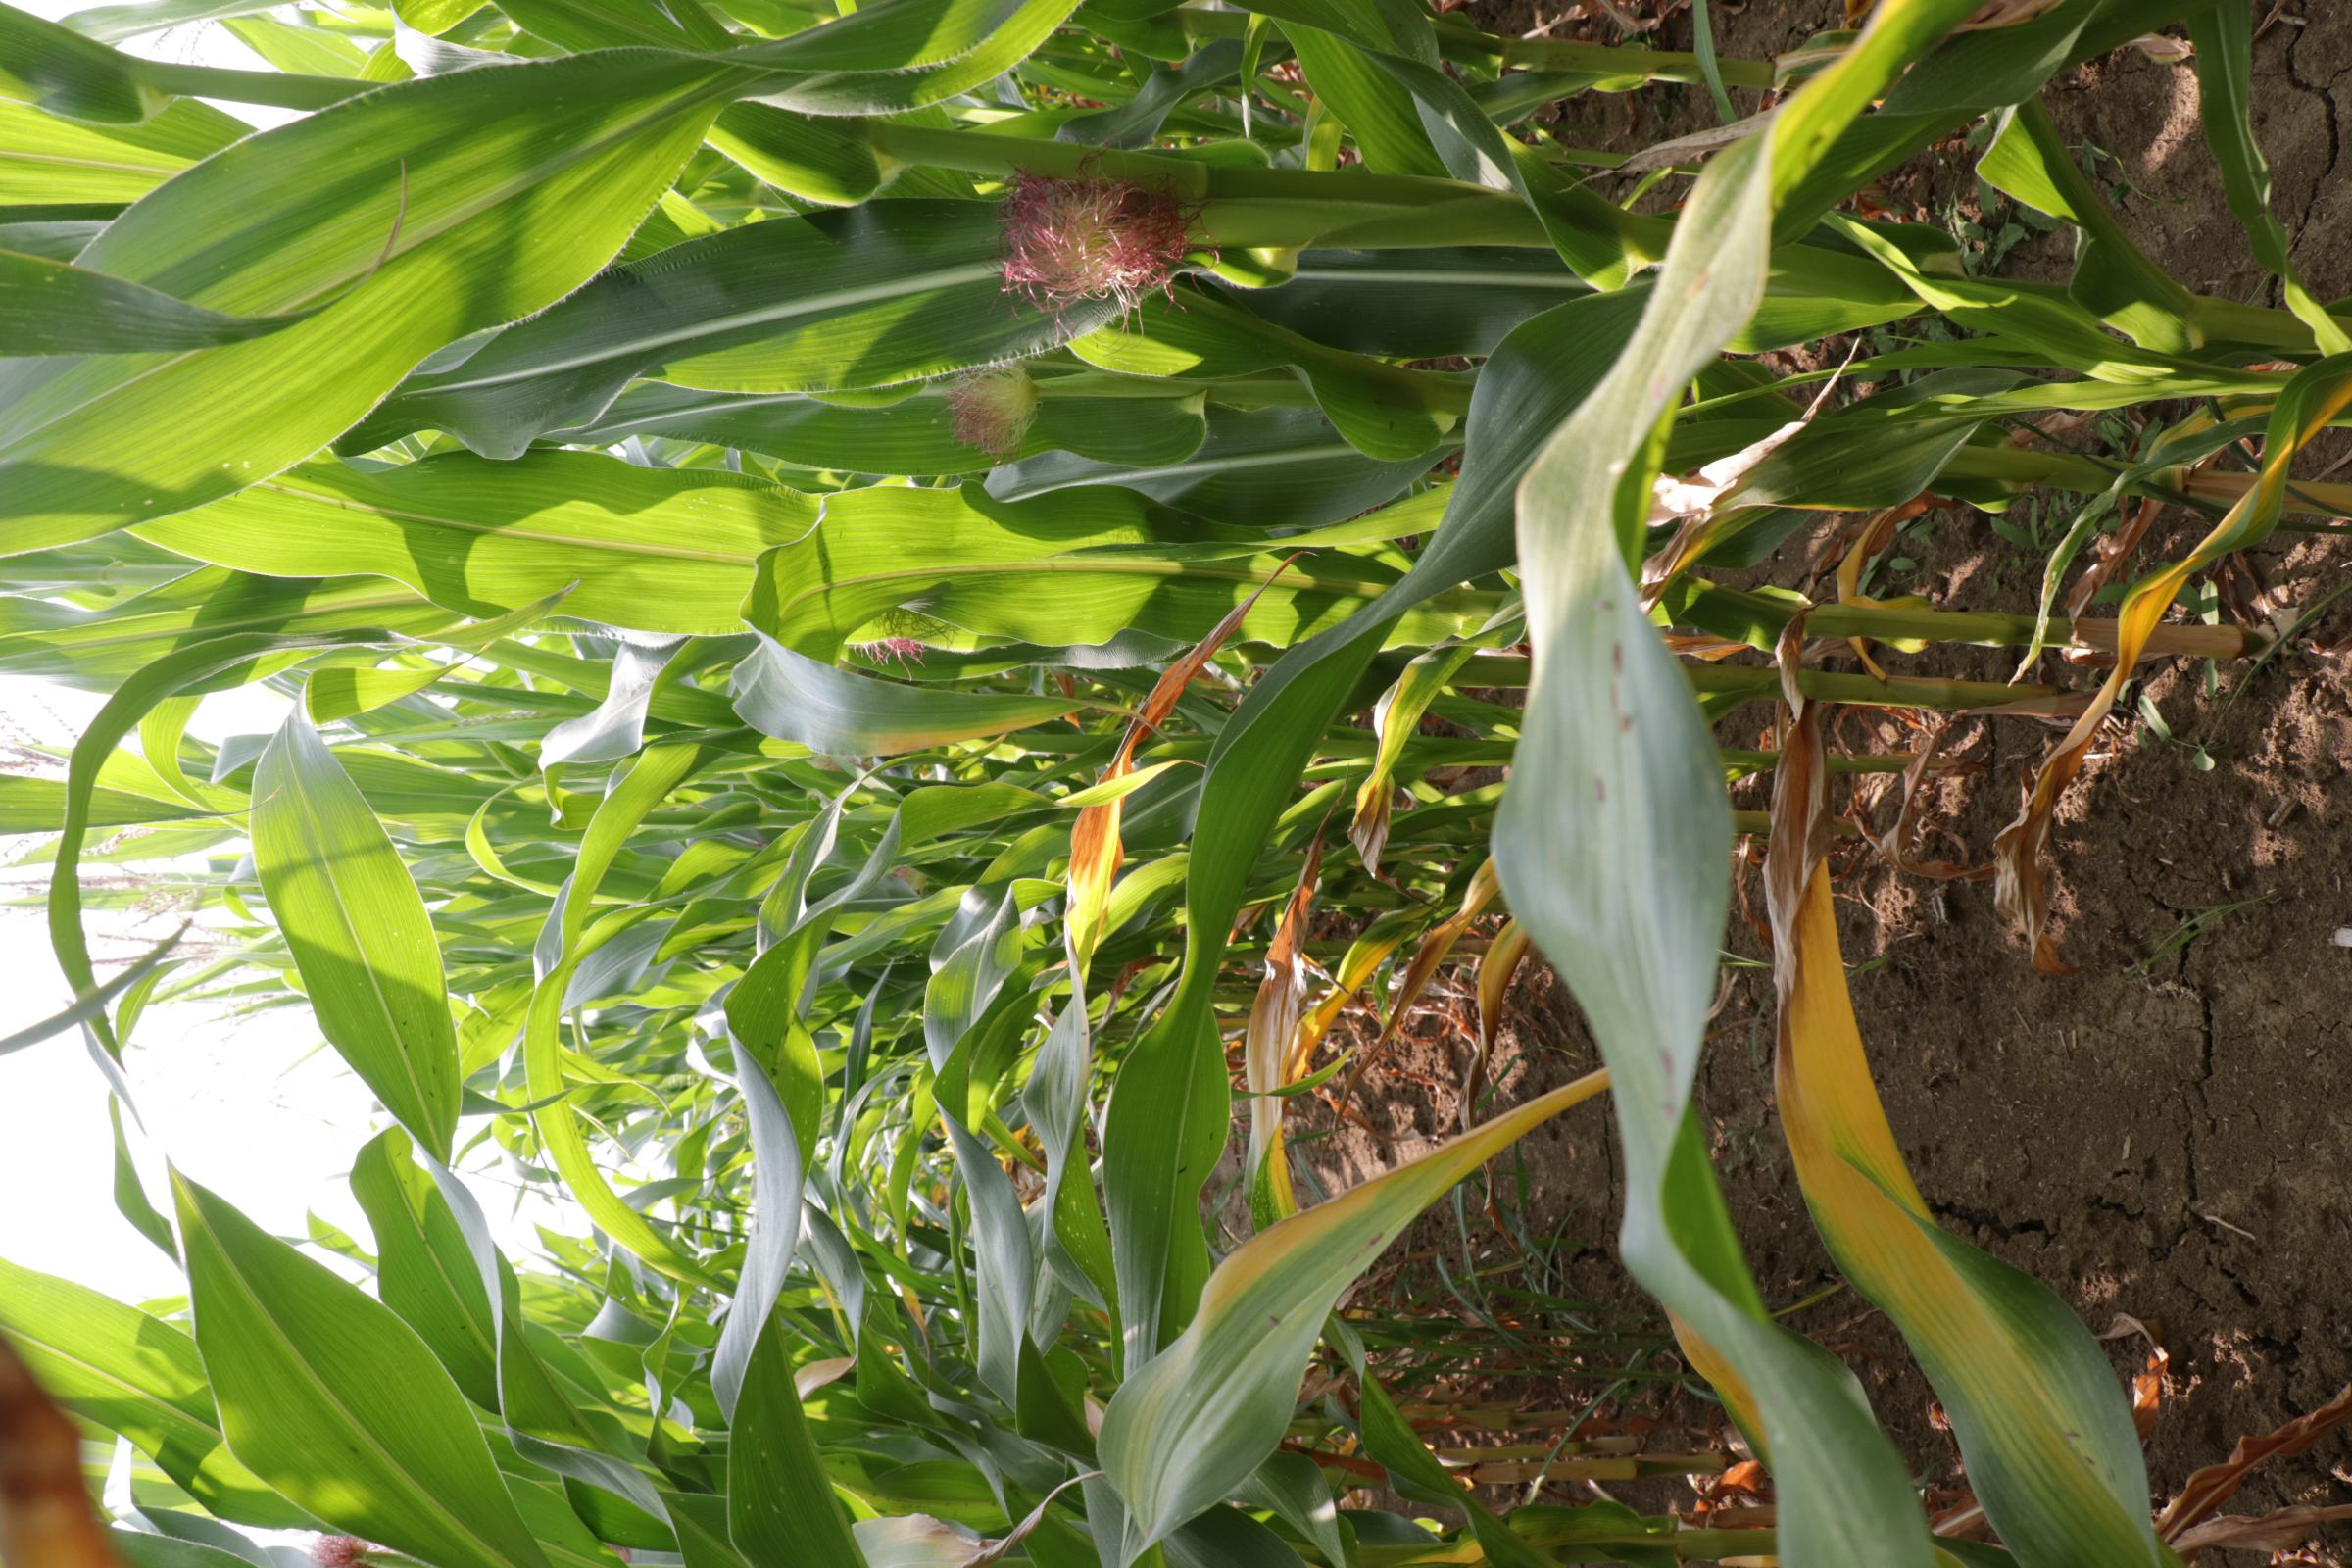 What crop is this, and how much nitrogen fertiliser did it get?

maize, reduced nitrogen fertilisation
